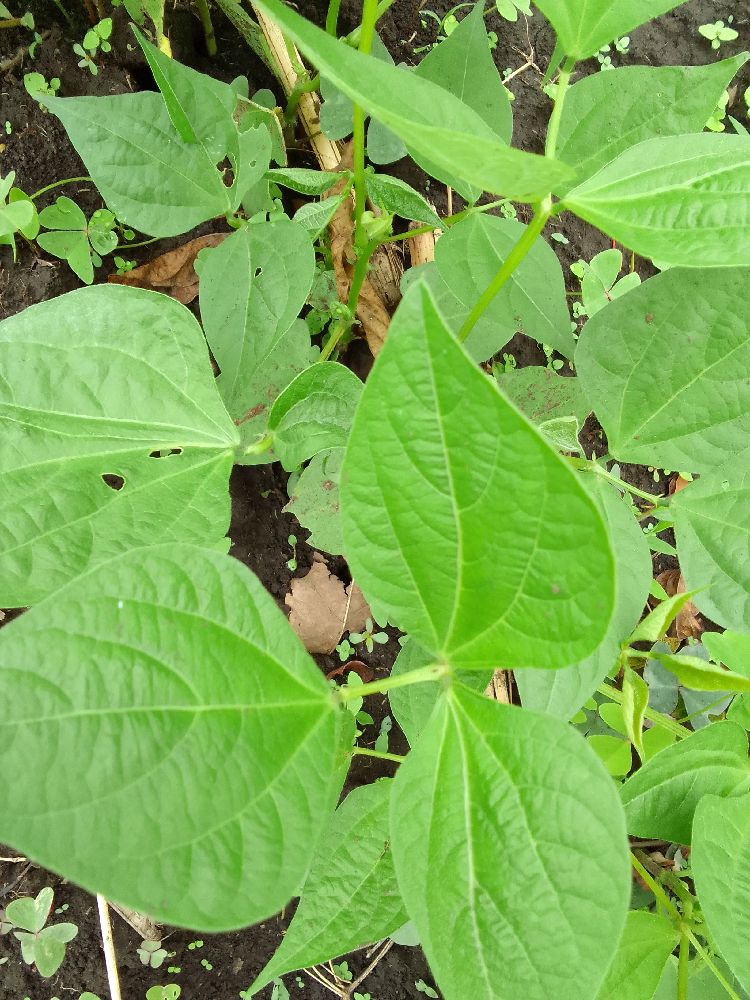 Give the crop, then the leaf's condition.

common bean, healthy
